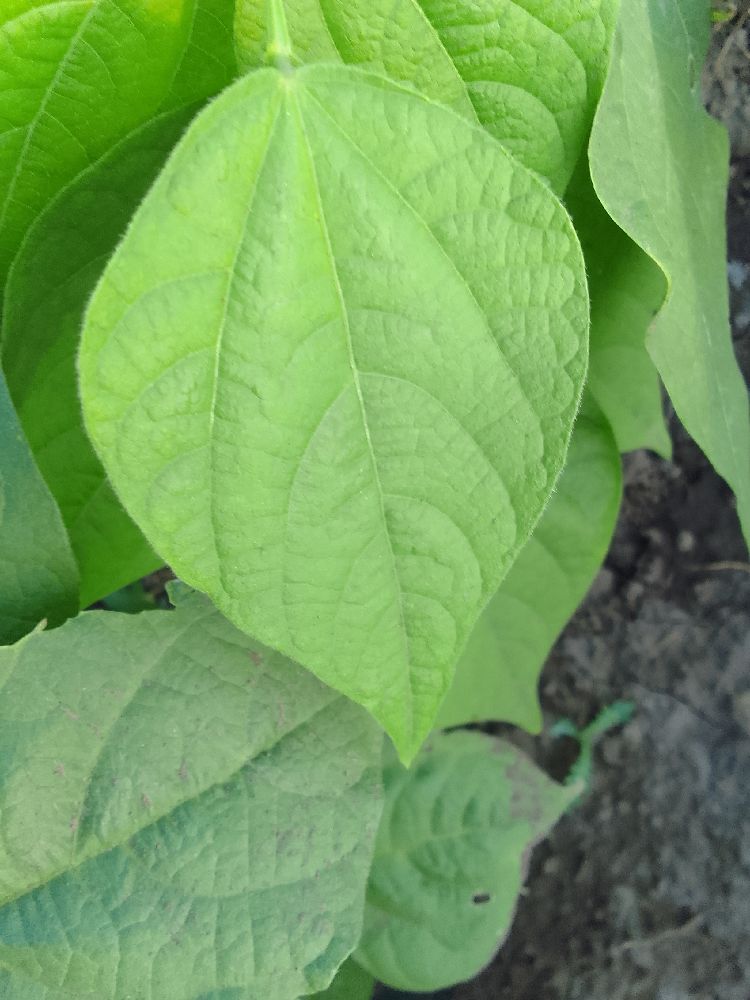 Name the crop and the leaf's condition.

common bean, healthy
